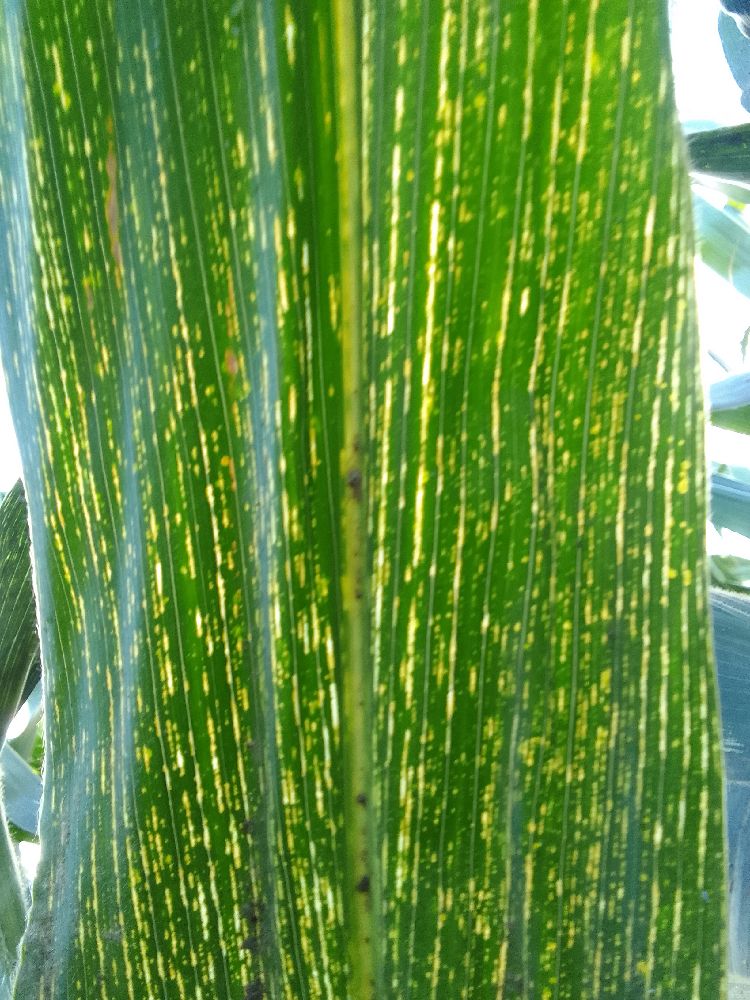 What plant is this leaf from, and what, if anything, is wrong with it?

maize, maize streak virus
